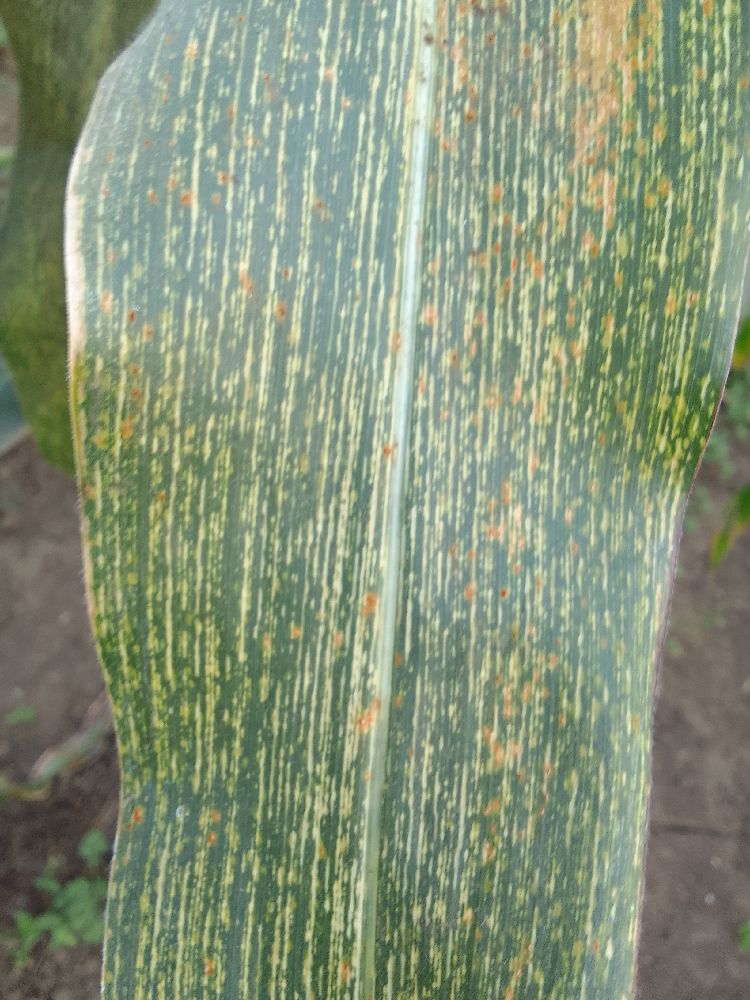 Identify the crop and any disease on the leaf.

maize, maize streak virus
